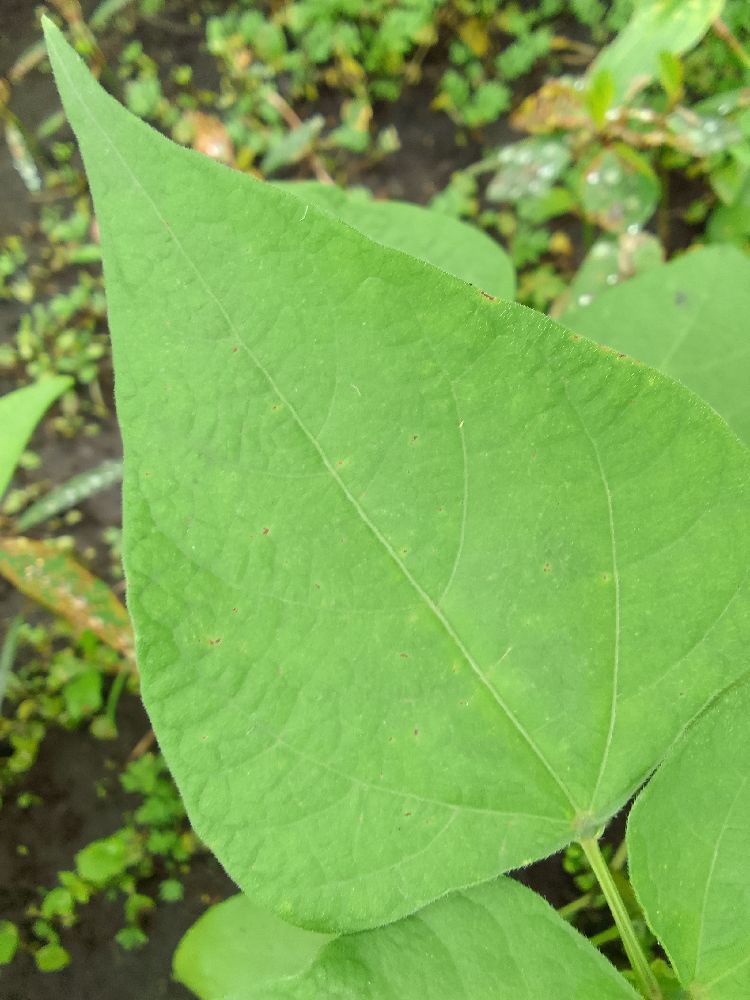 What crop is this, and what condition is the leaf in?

common bean, healthy
